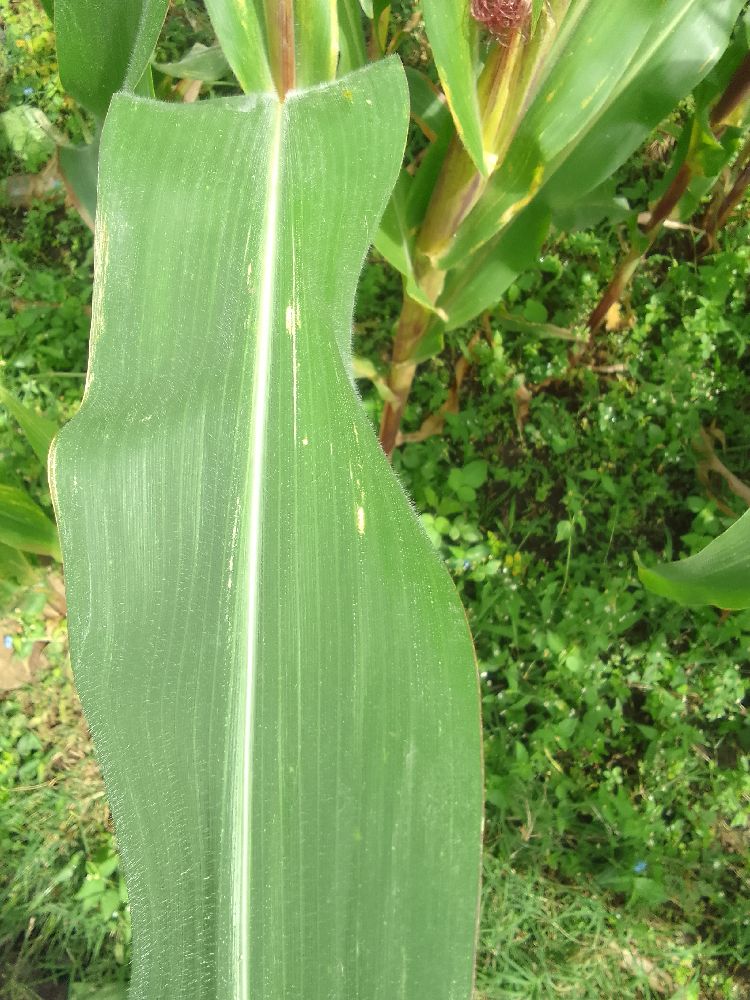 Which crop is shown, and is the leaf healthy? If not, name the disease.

maize, healthy
